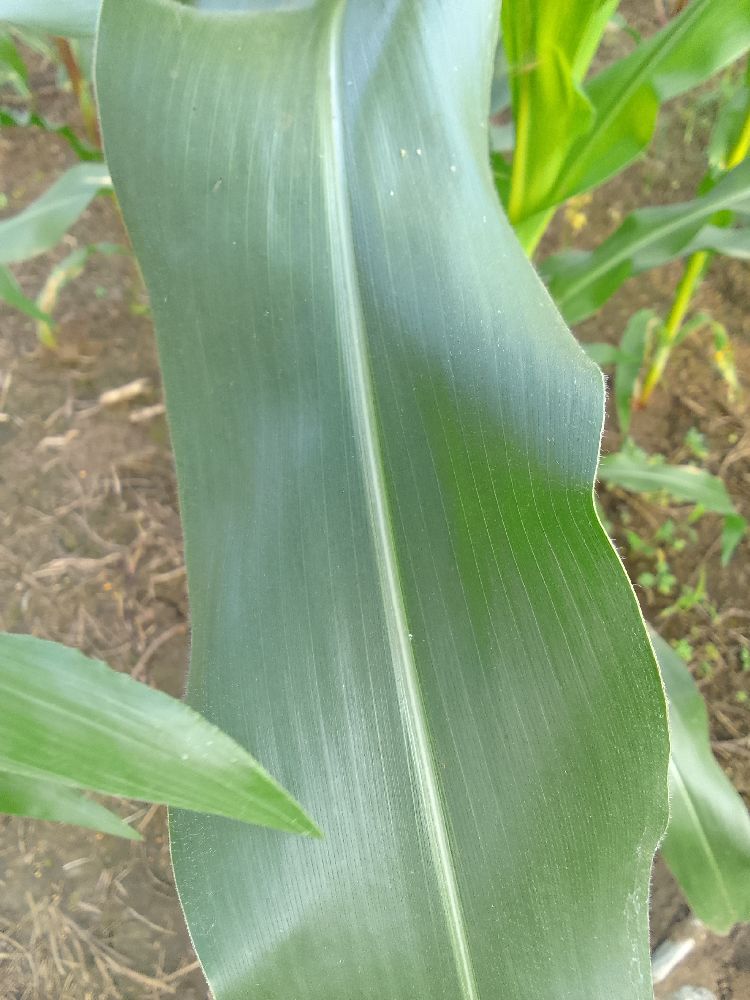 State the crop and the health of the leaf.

maize, healthy
